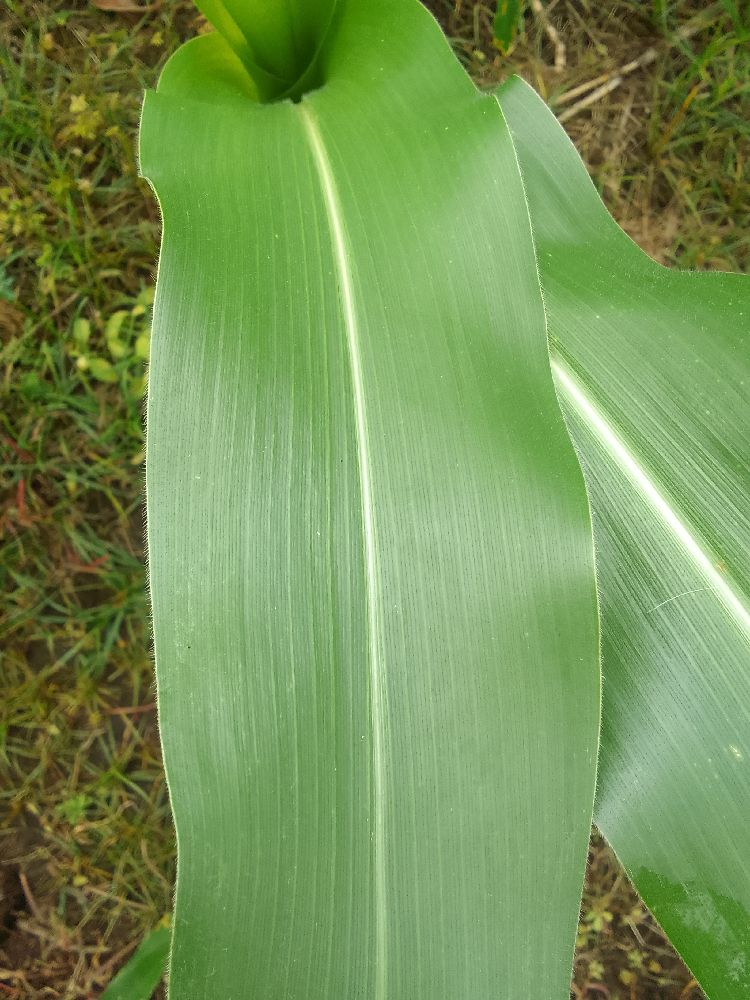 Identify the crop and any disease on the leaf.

maize, healthy
